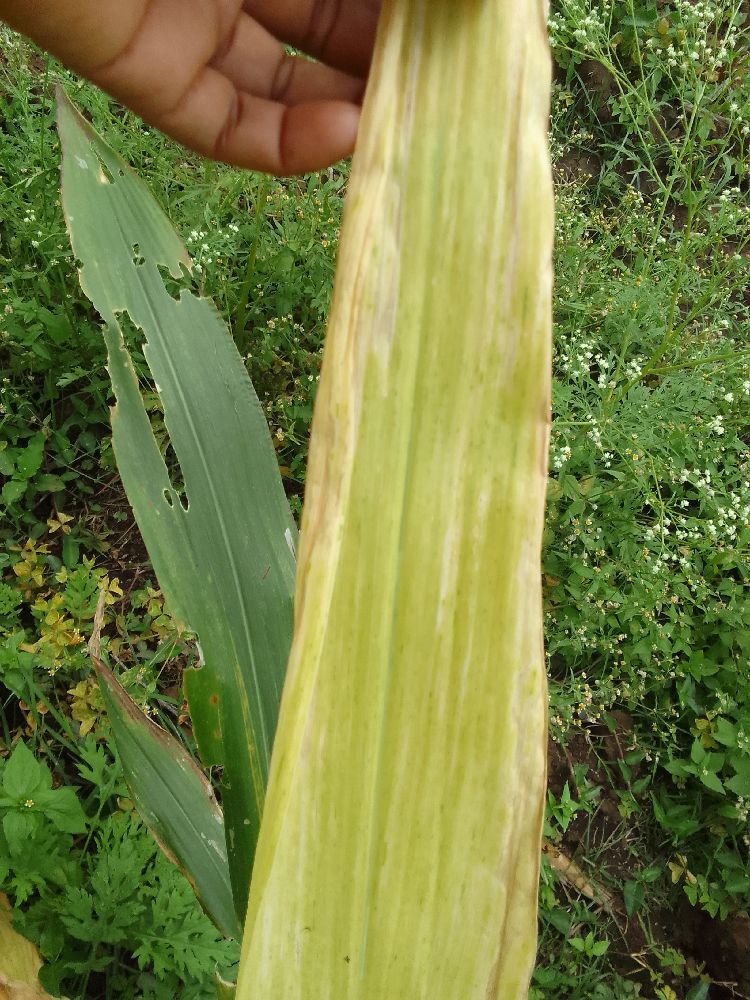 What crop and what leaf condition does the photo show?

maize, maize lethal necrosis
